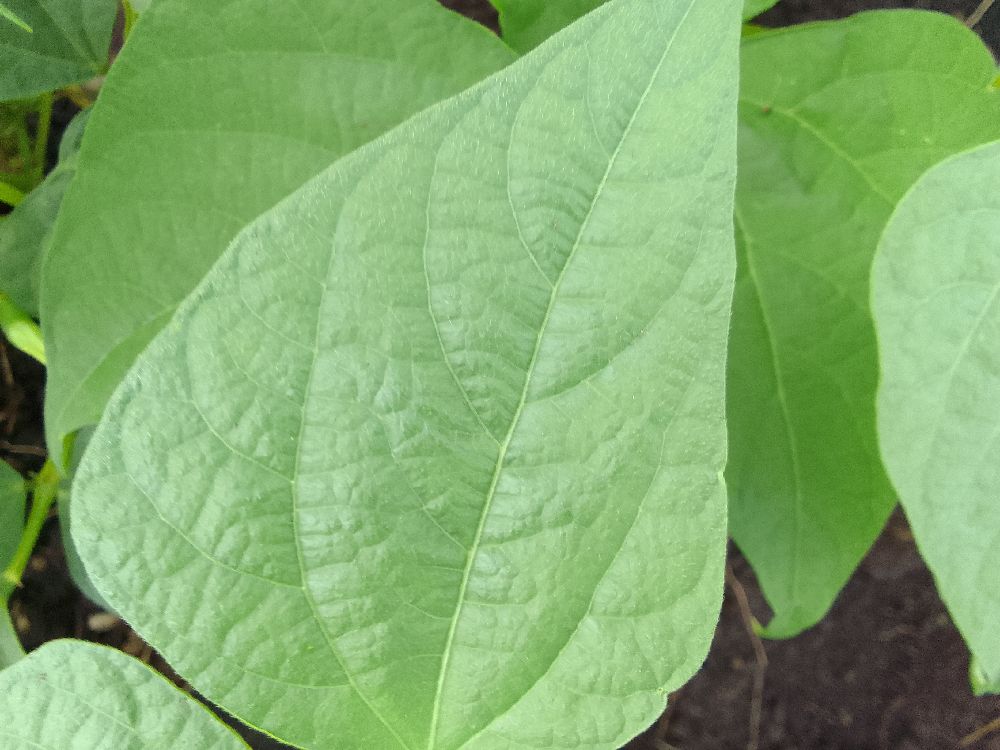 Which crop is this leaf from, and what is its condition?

common bean, healthy
